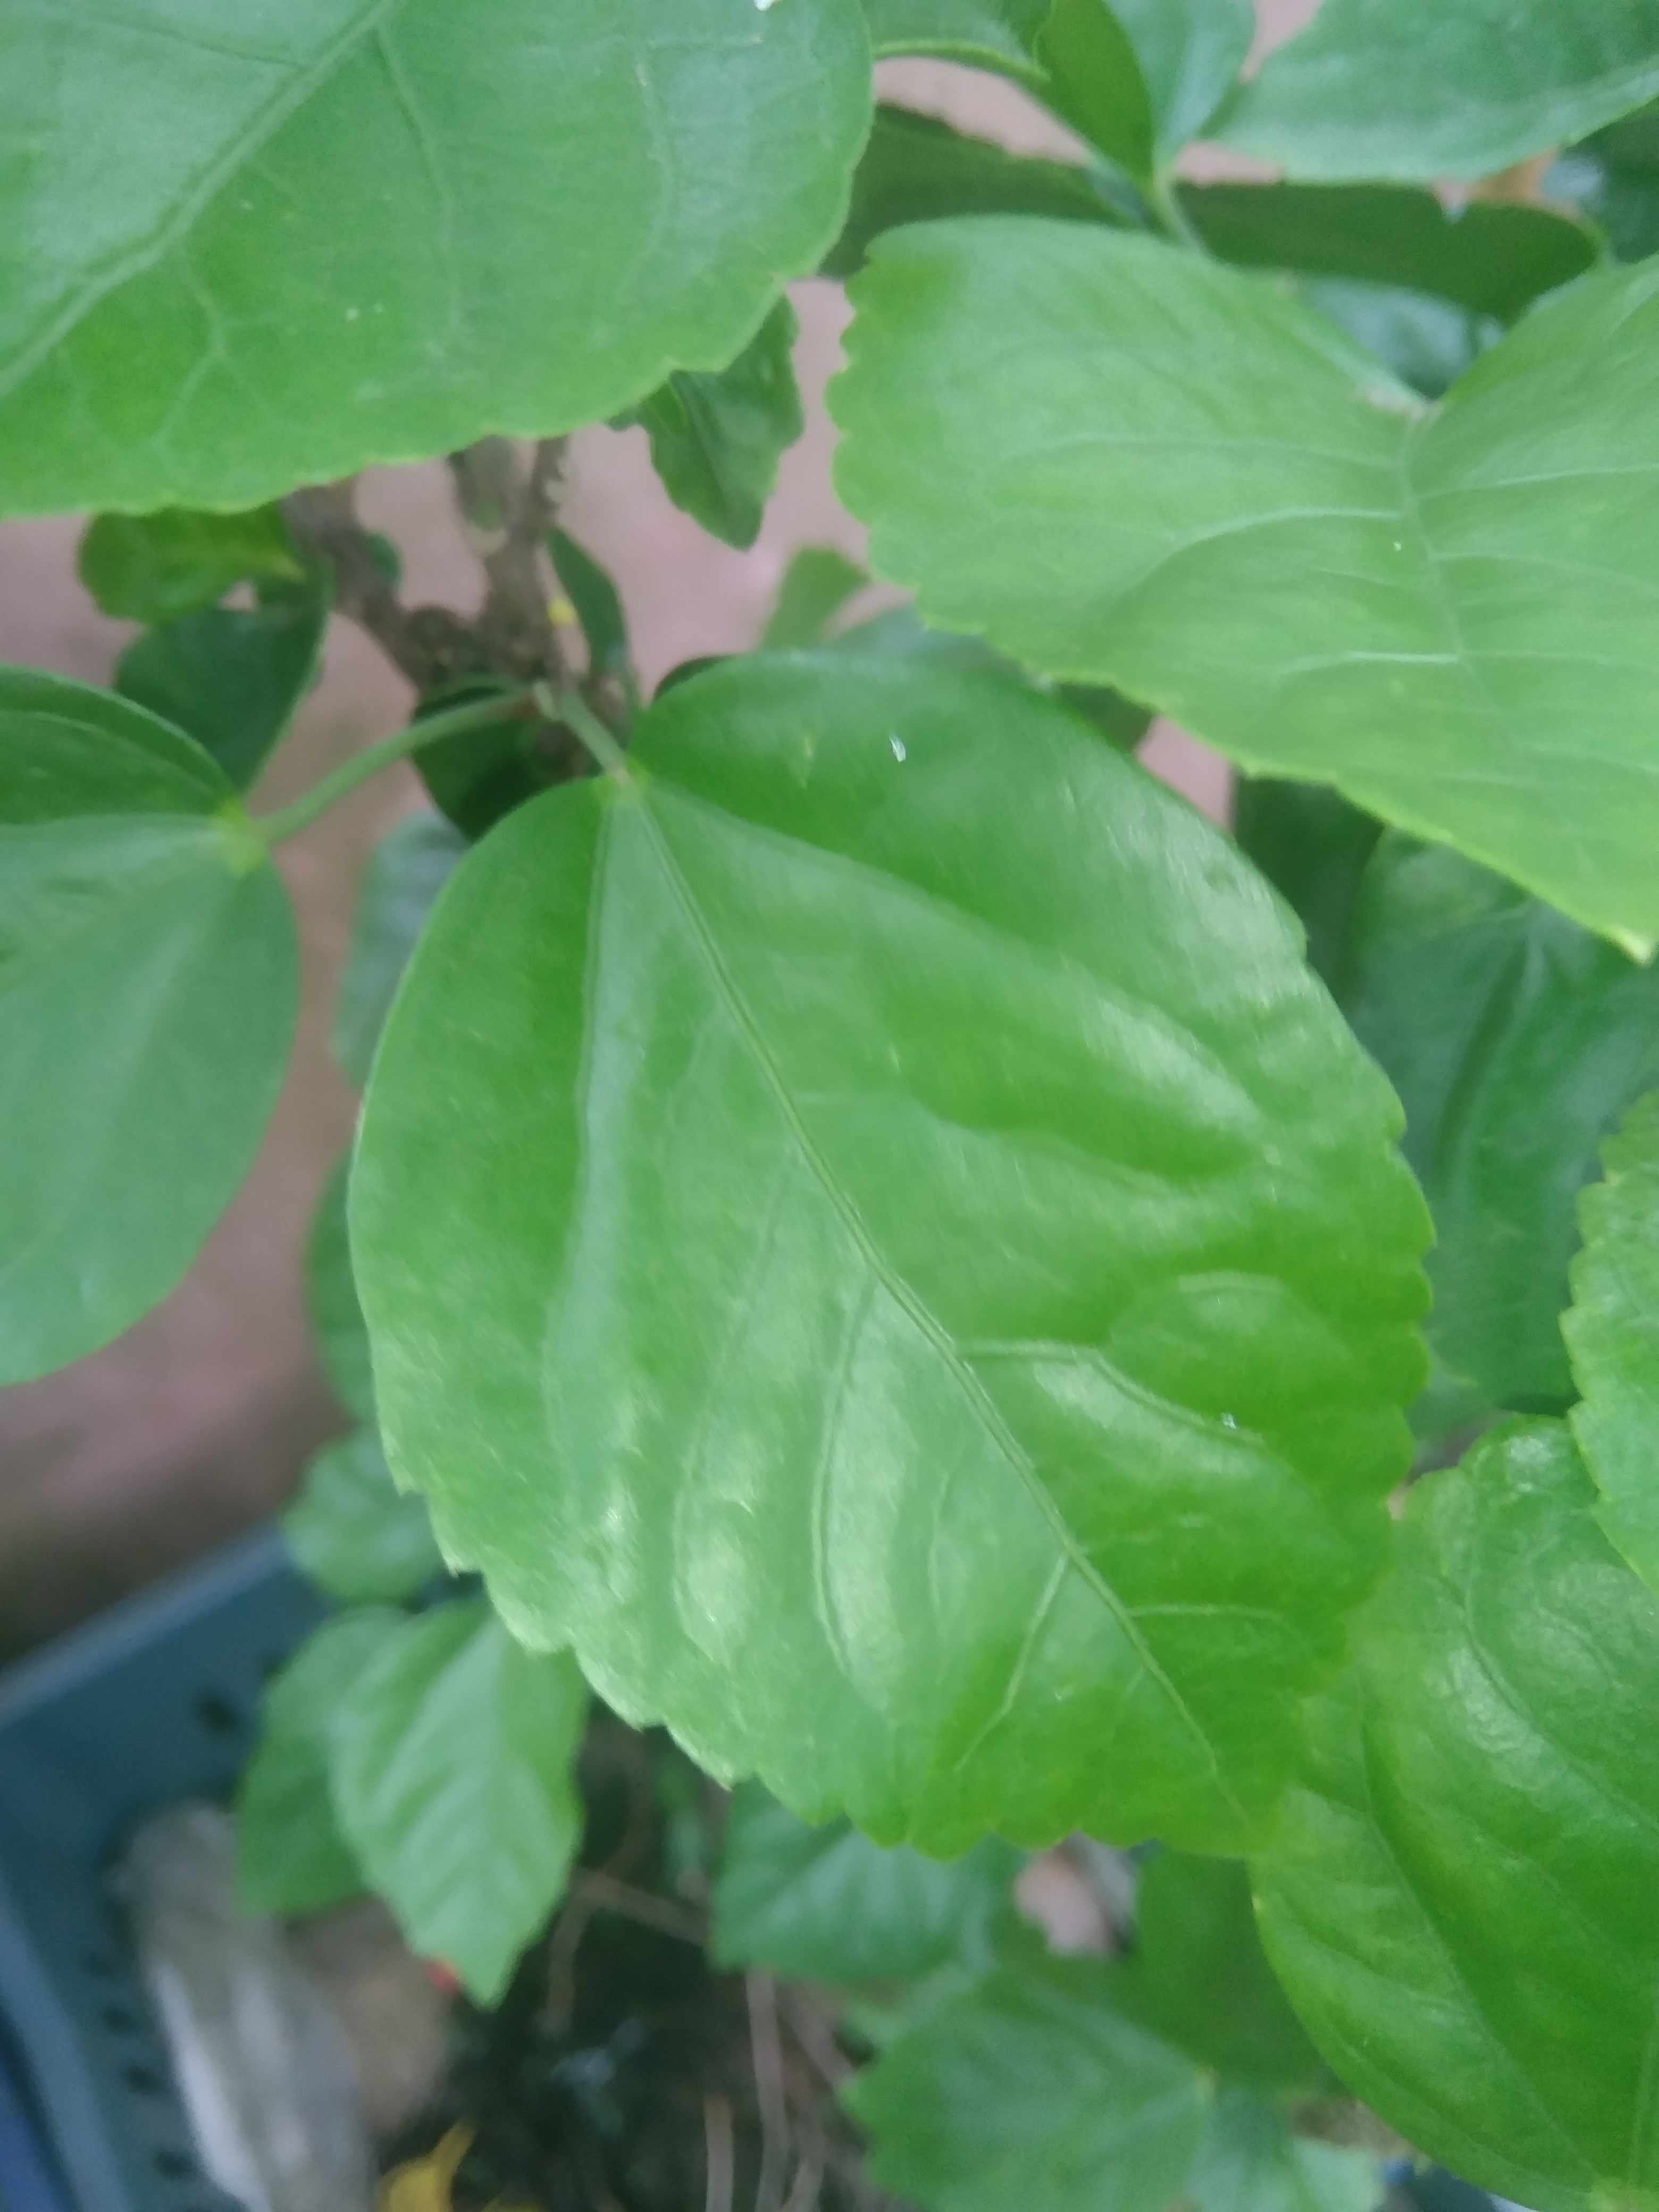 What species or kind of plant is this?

hibiscus
